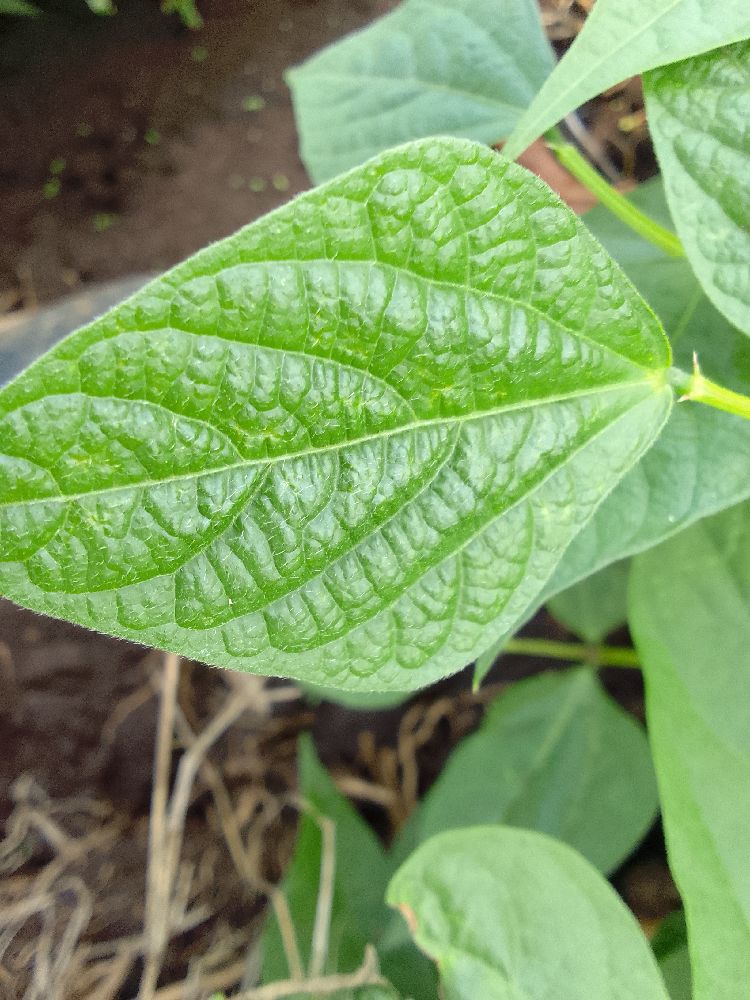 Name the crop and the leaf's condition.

common bean, healthy
